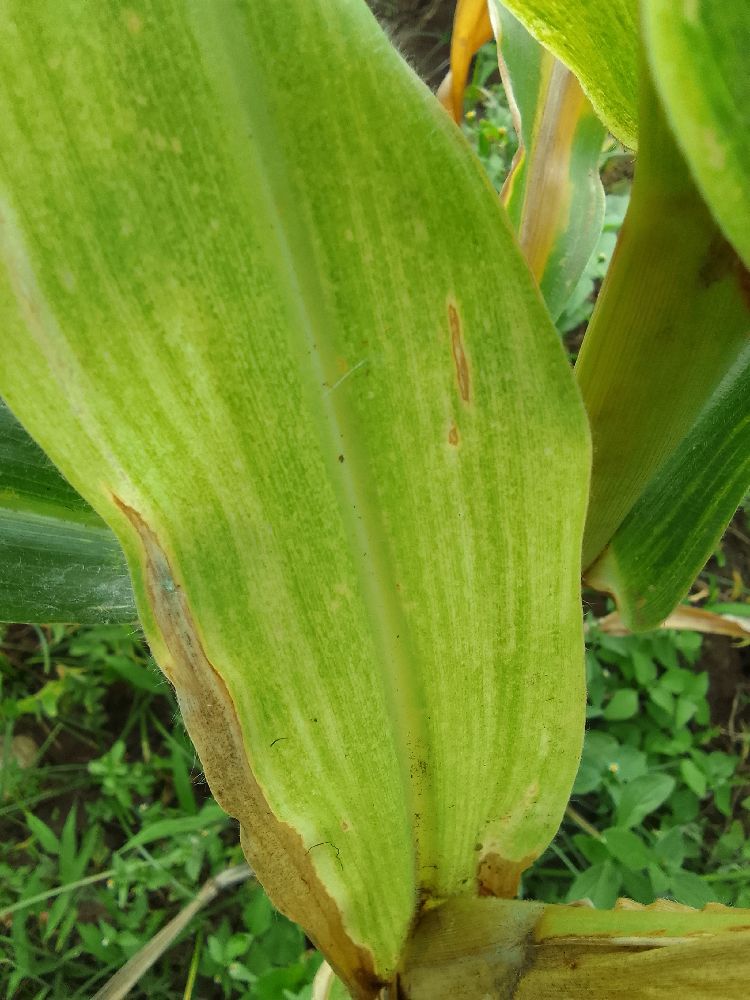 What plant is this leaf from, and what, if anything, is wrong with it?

maize, maize lethal necrosis
